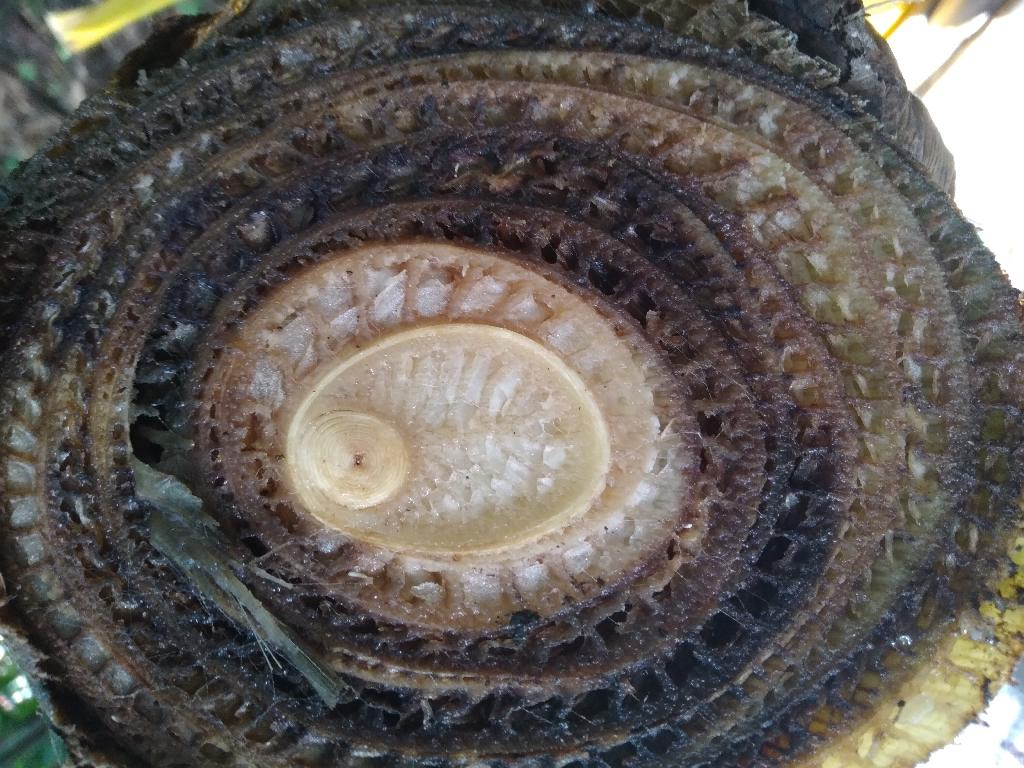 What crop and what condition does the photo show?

banana, fusarium wilt race 1
